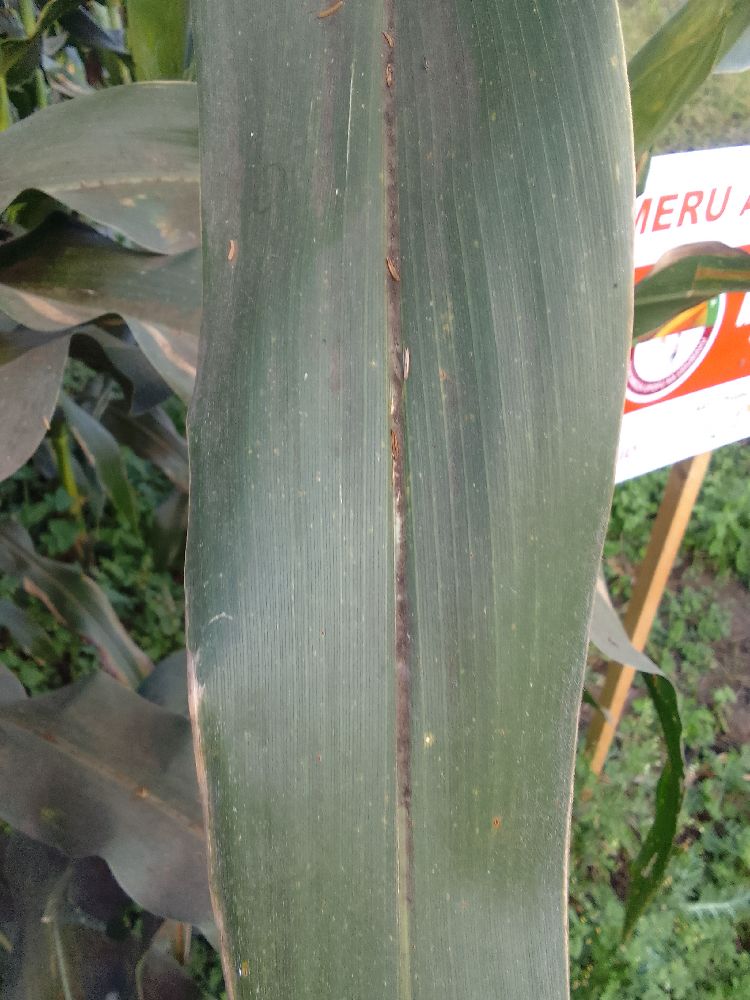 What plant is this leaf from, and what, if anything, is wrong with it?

maize, healthy
